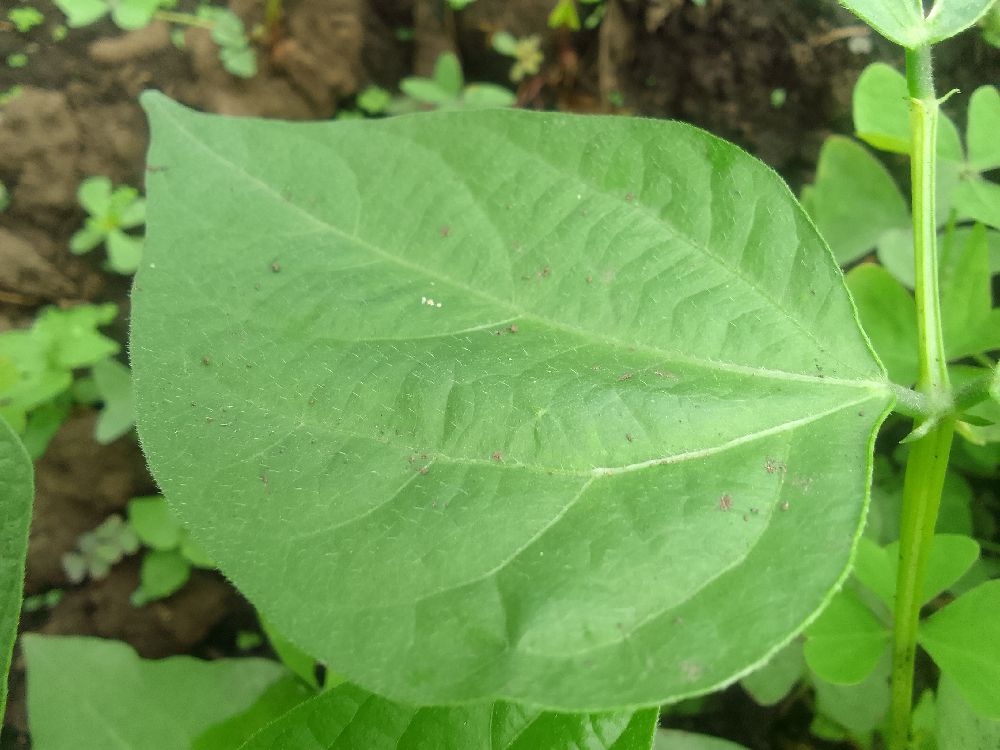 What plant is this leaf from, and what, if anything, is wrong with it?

common bean, healthy
